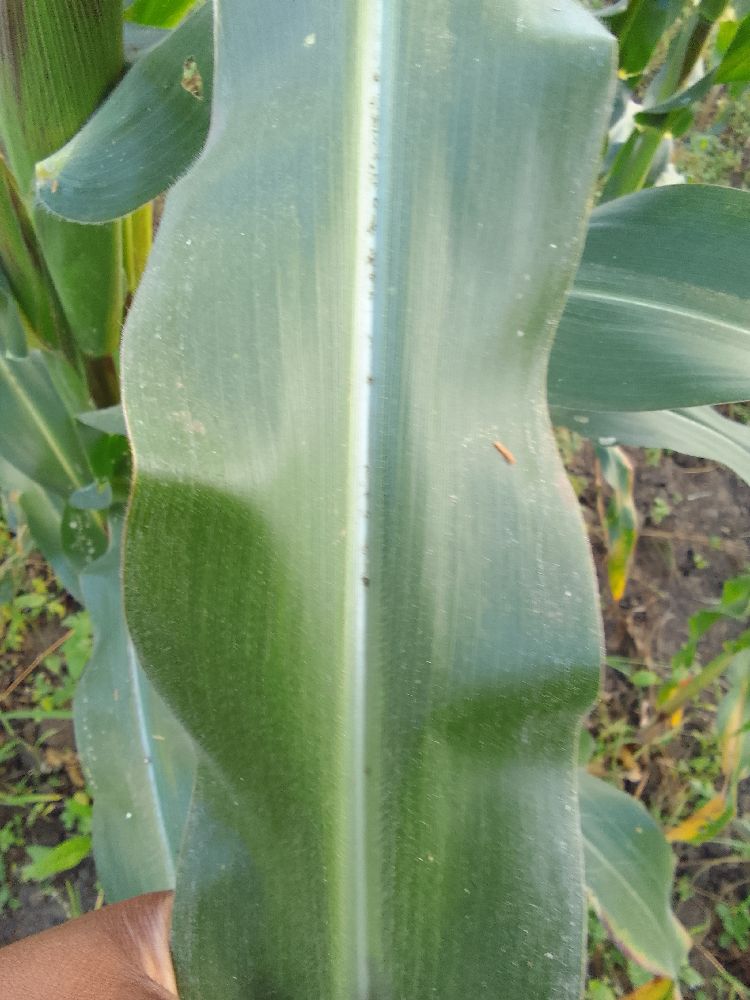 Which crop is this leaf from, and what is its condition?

maize, healthy
